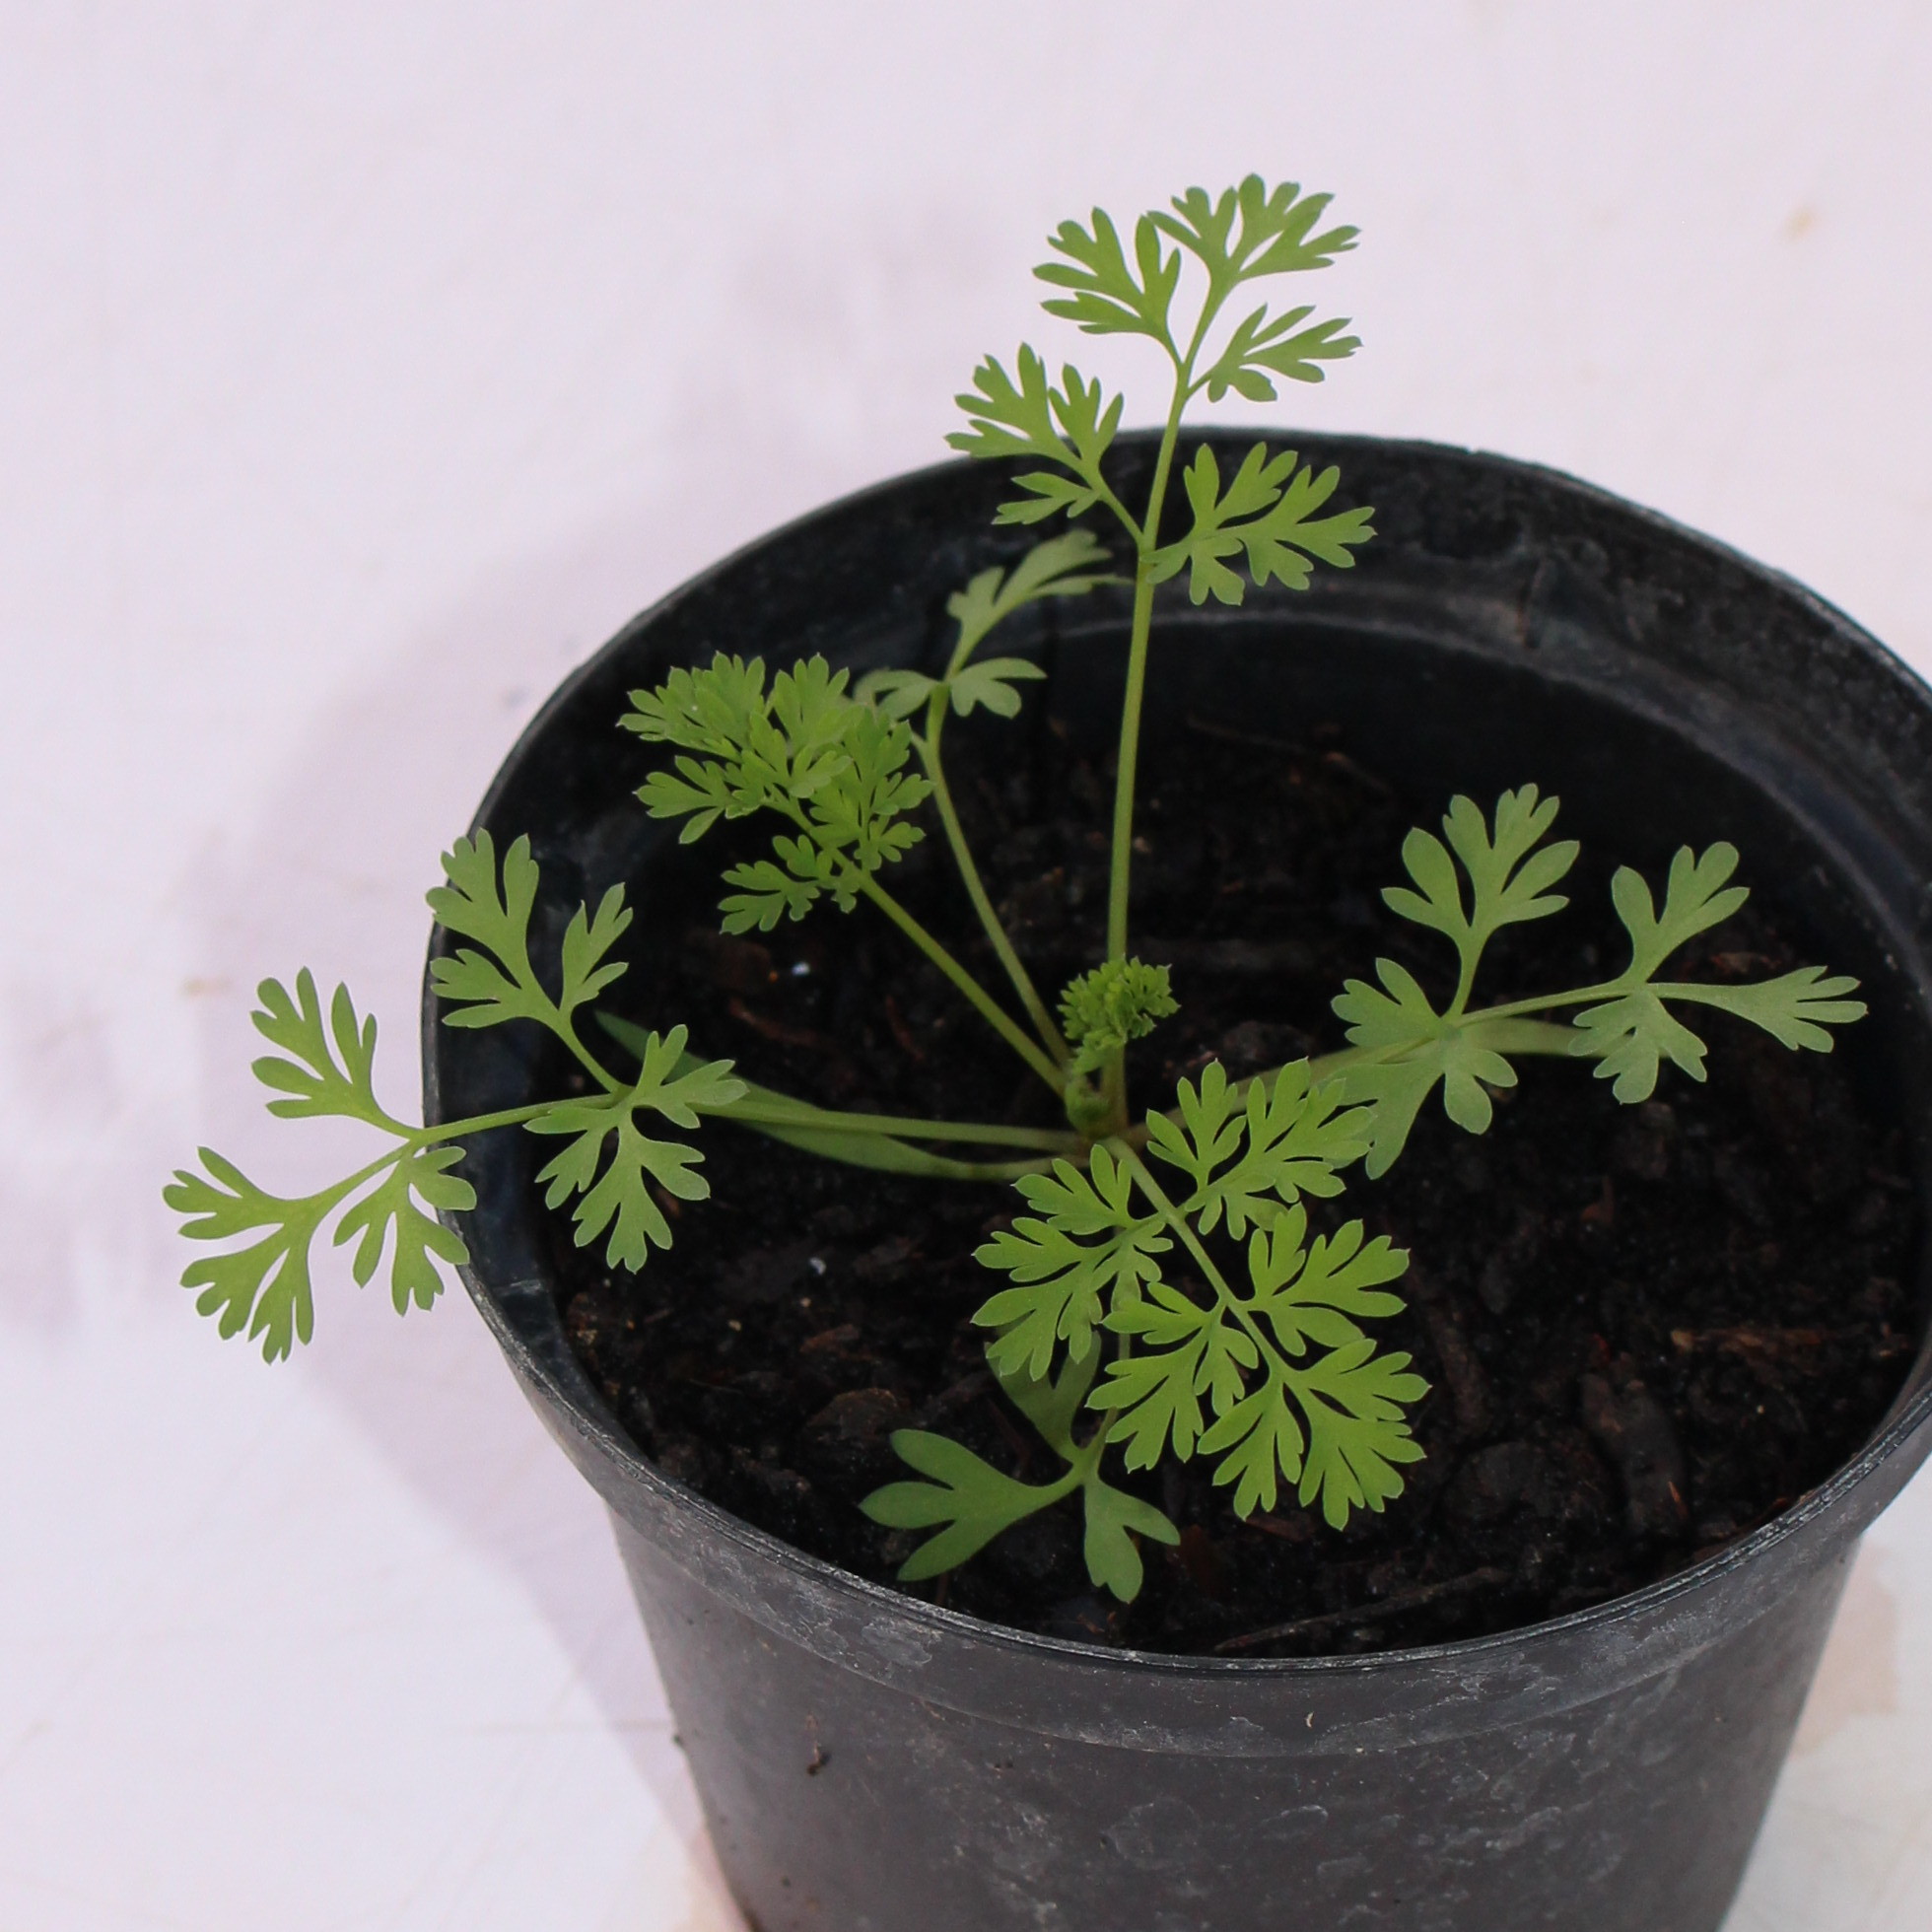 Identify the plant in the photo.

Fumaria officinalis
